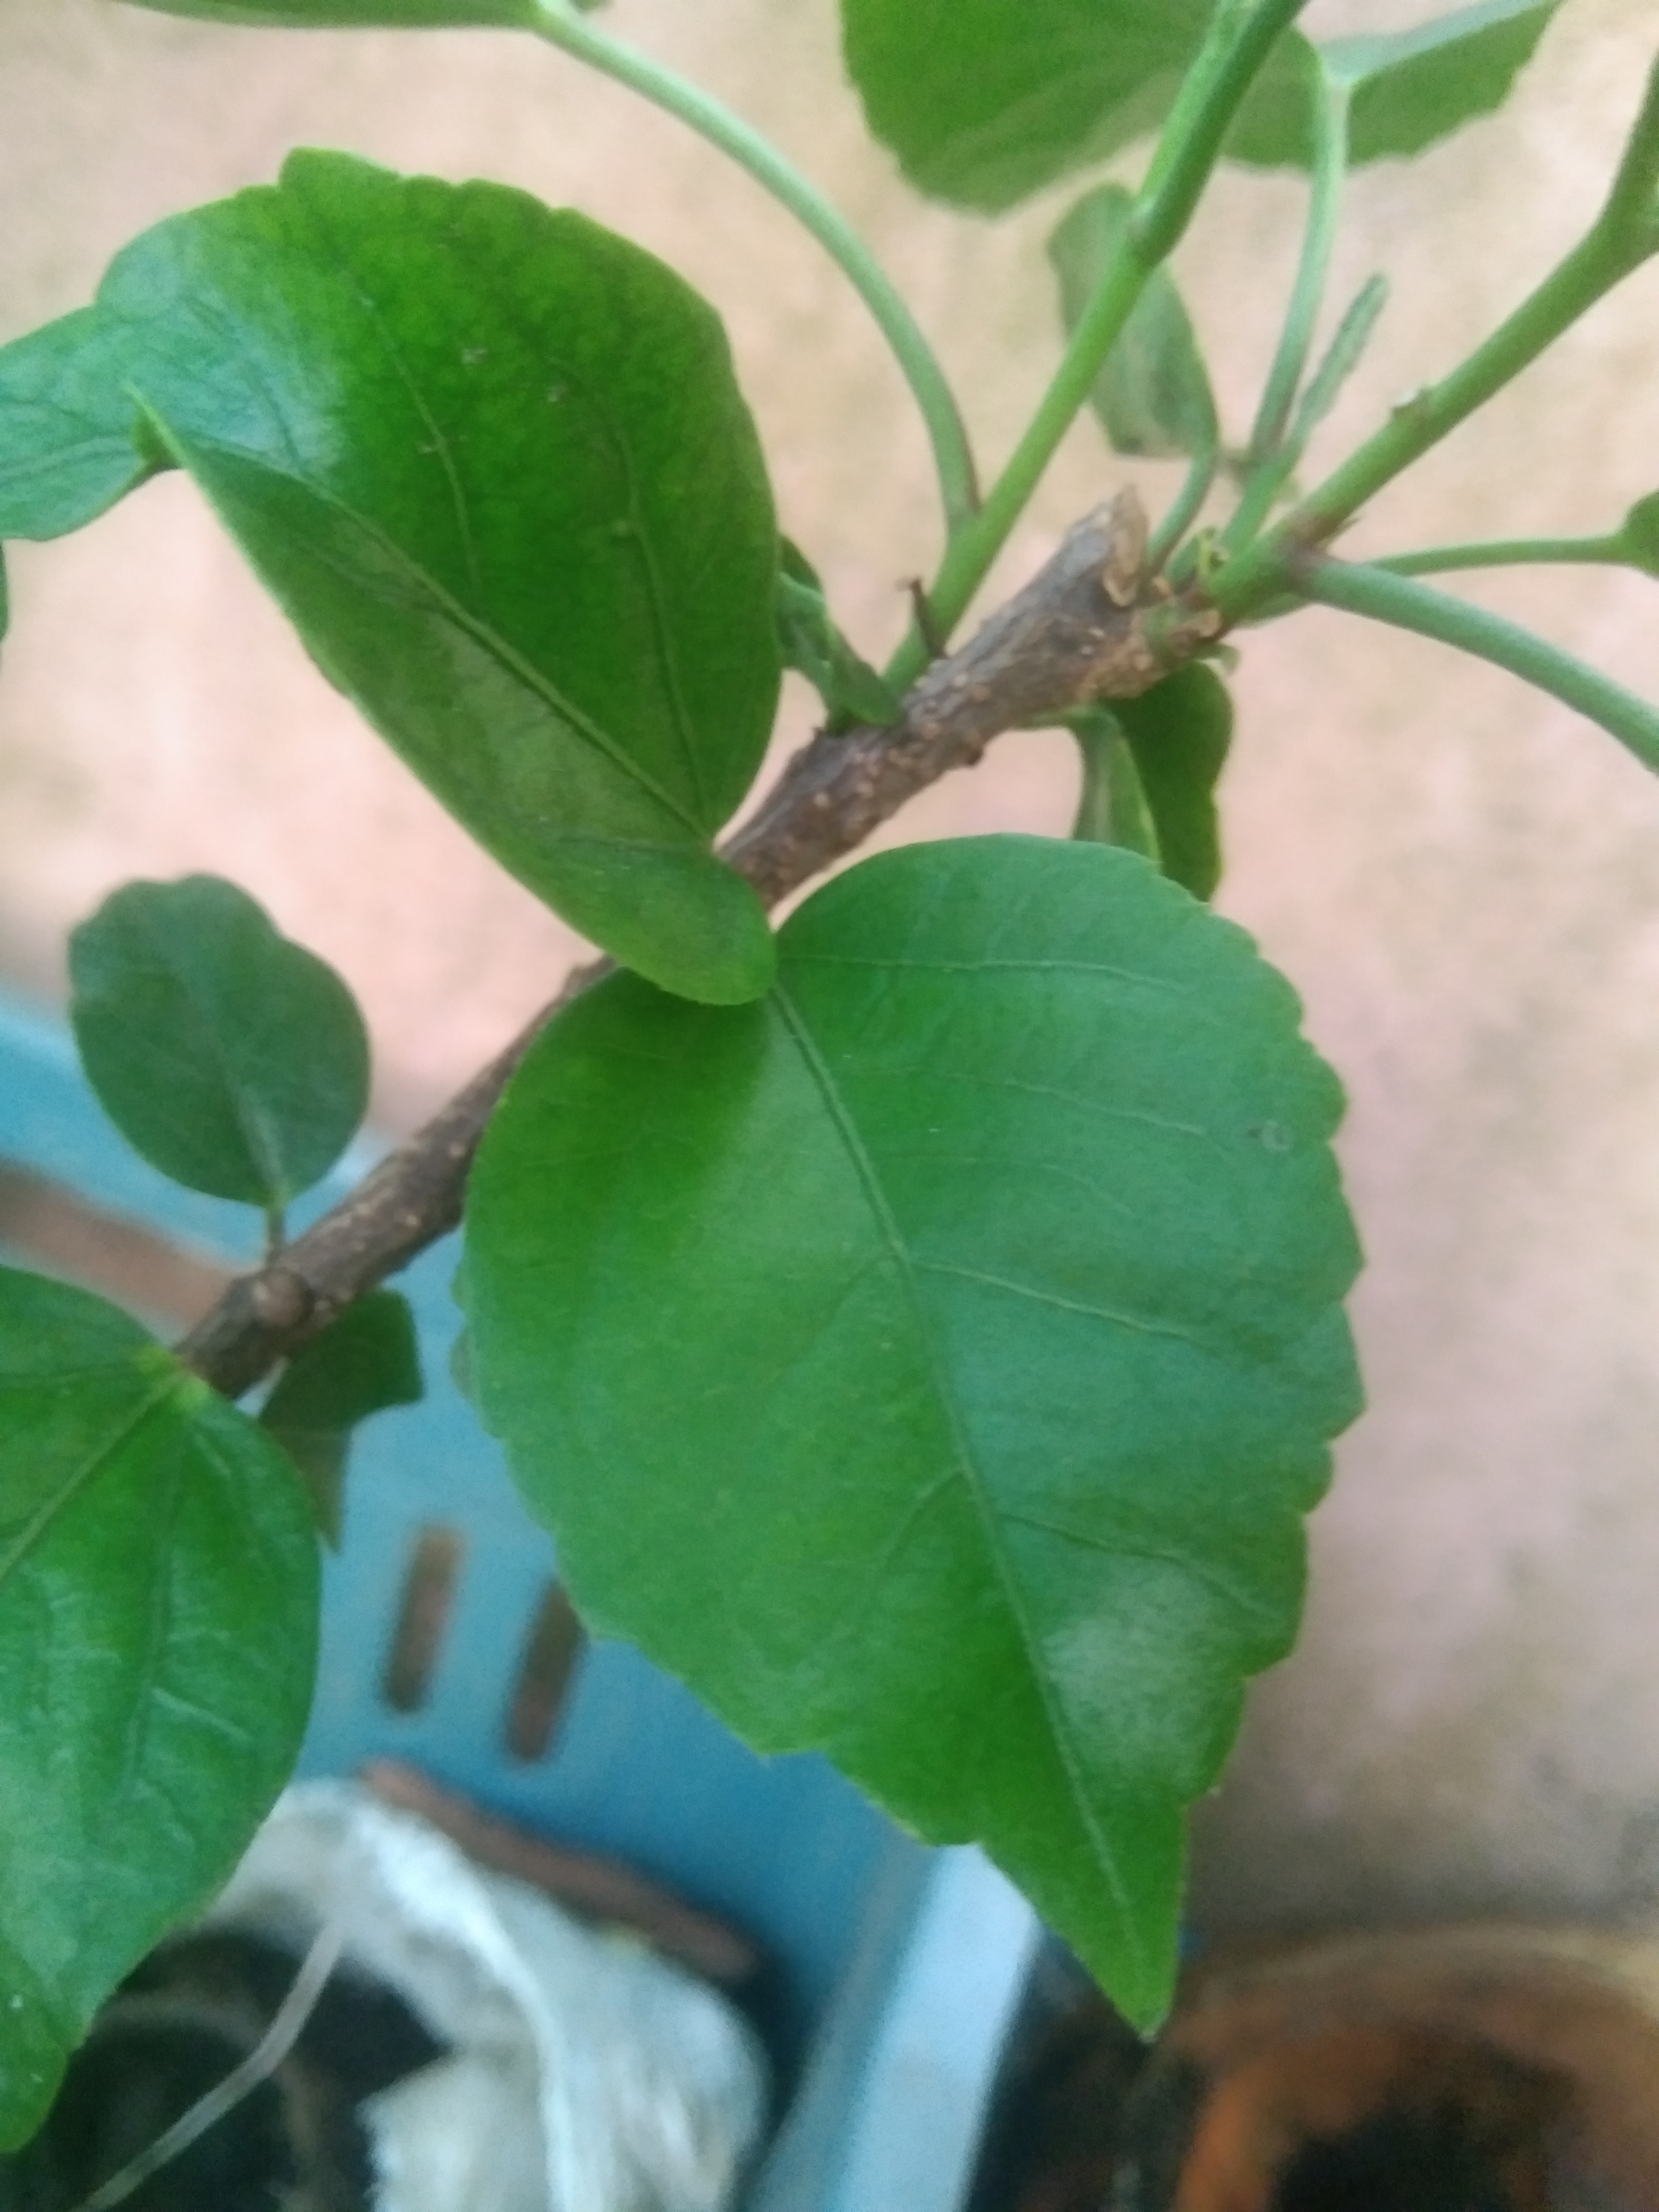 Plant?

hibiscus
